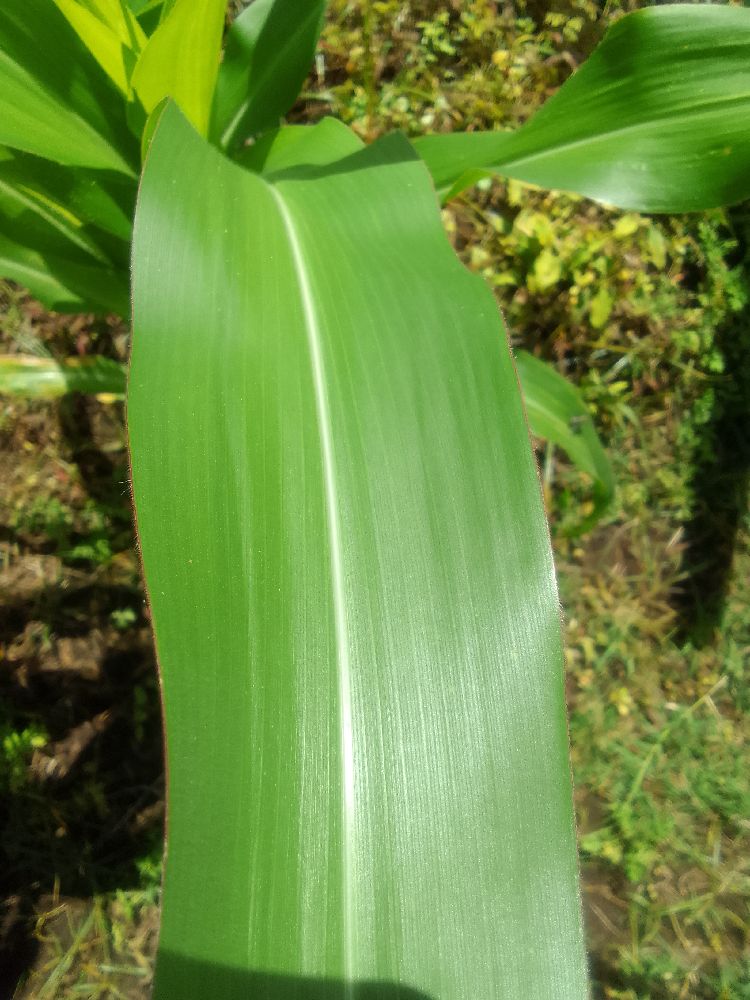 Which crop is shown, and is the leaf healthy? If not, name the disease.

maize, healthy
